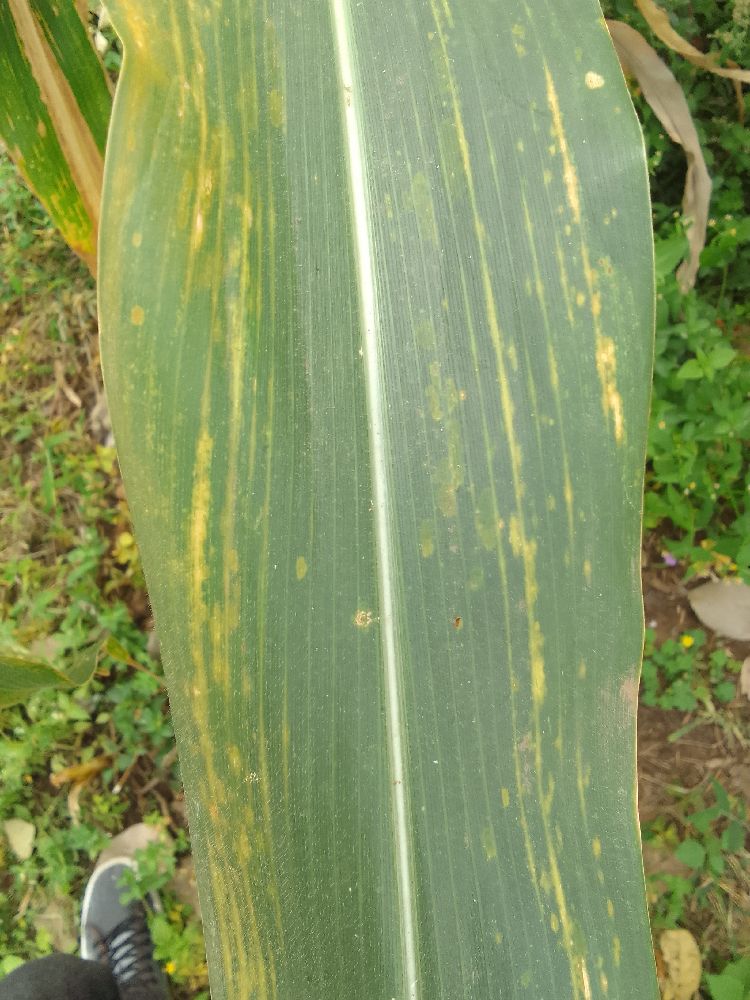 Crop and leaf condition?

maize, maize lethal necrosis
